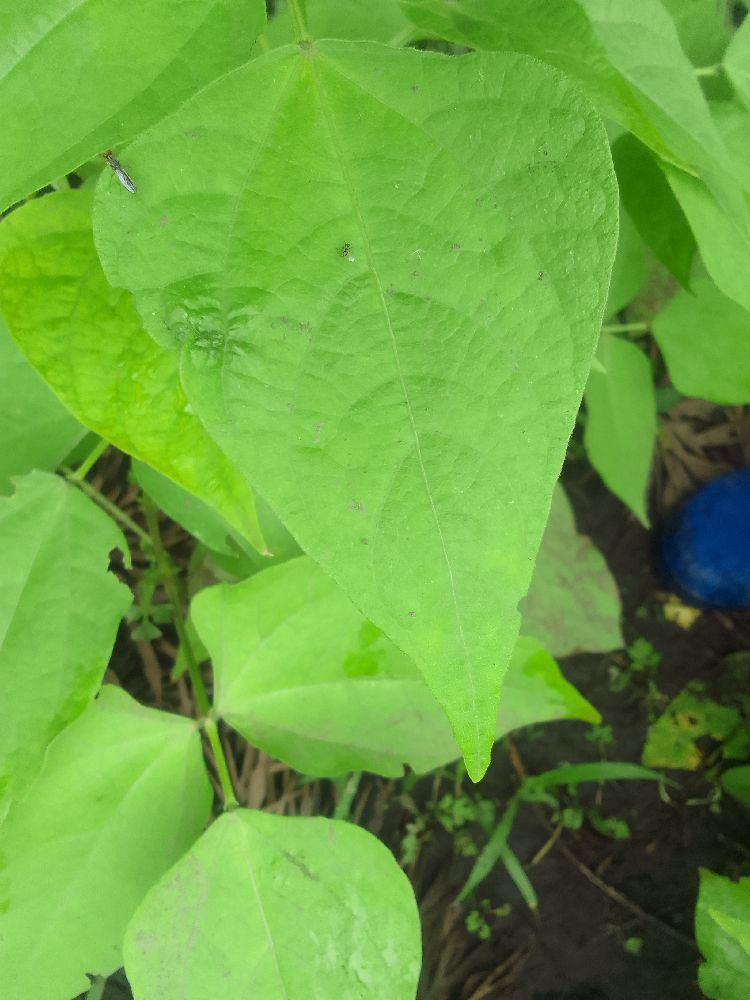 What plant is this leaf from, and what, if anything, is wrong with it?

common bean, healthy
